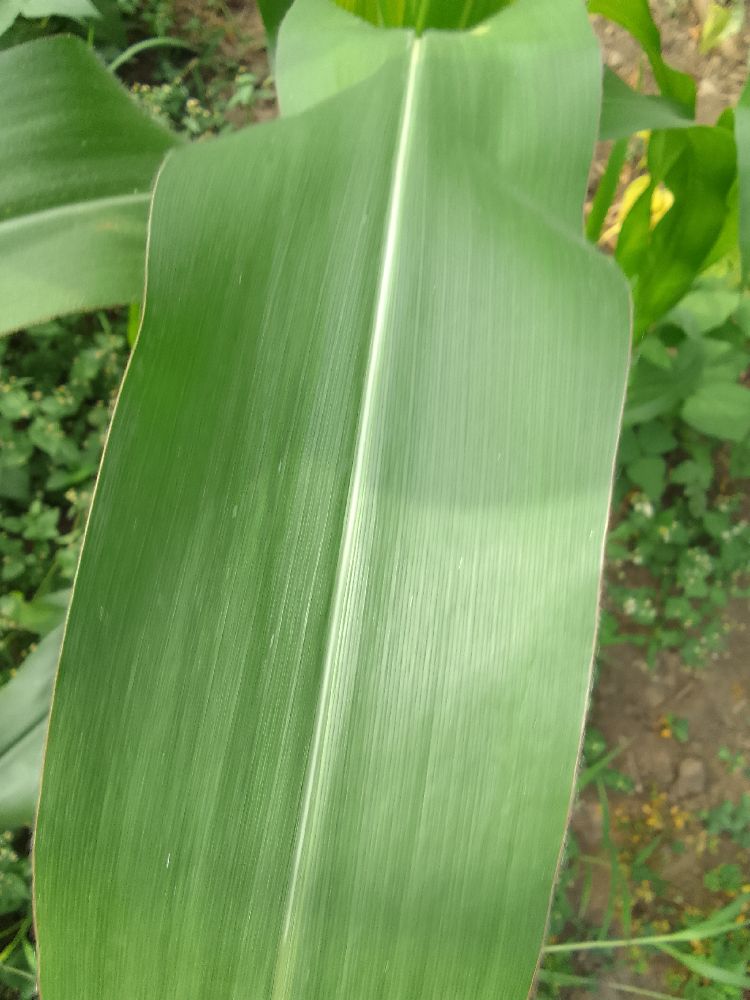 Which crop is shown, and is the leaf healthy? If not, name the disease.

maize, healthy
